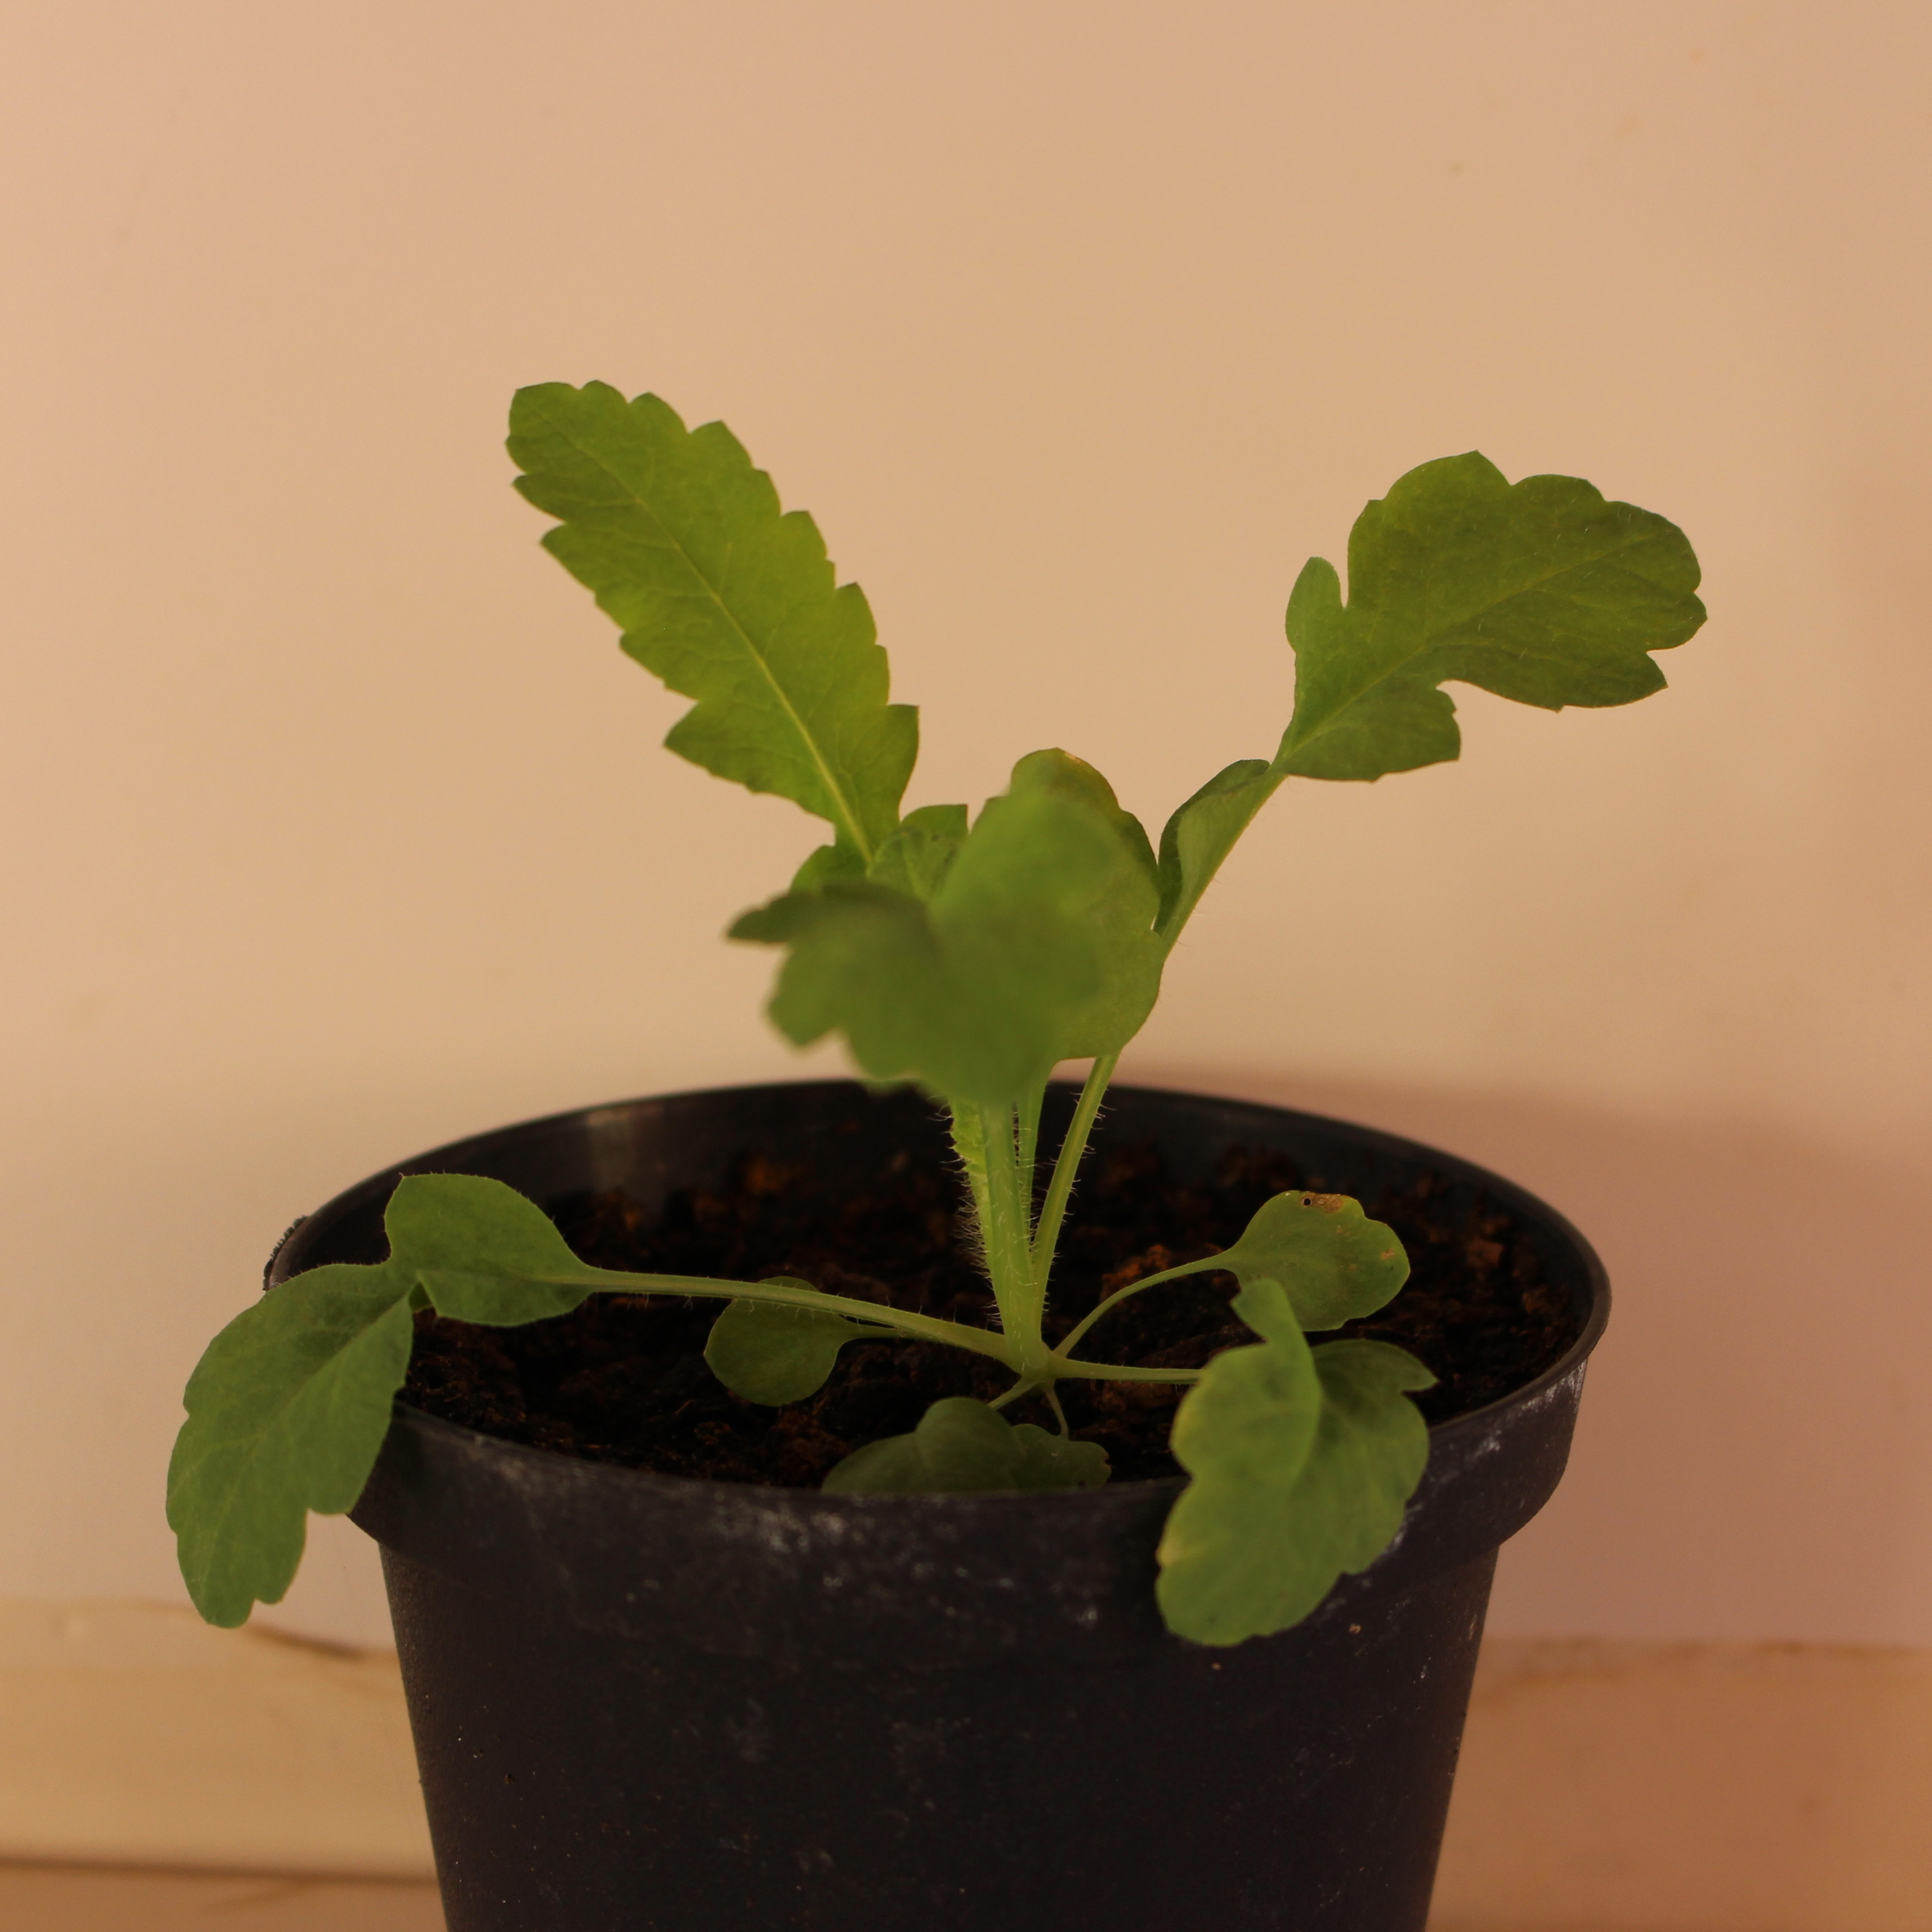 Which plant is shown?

Papaver rhoeas
